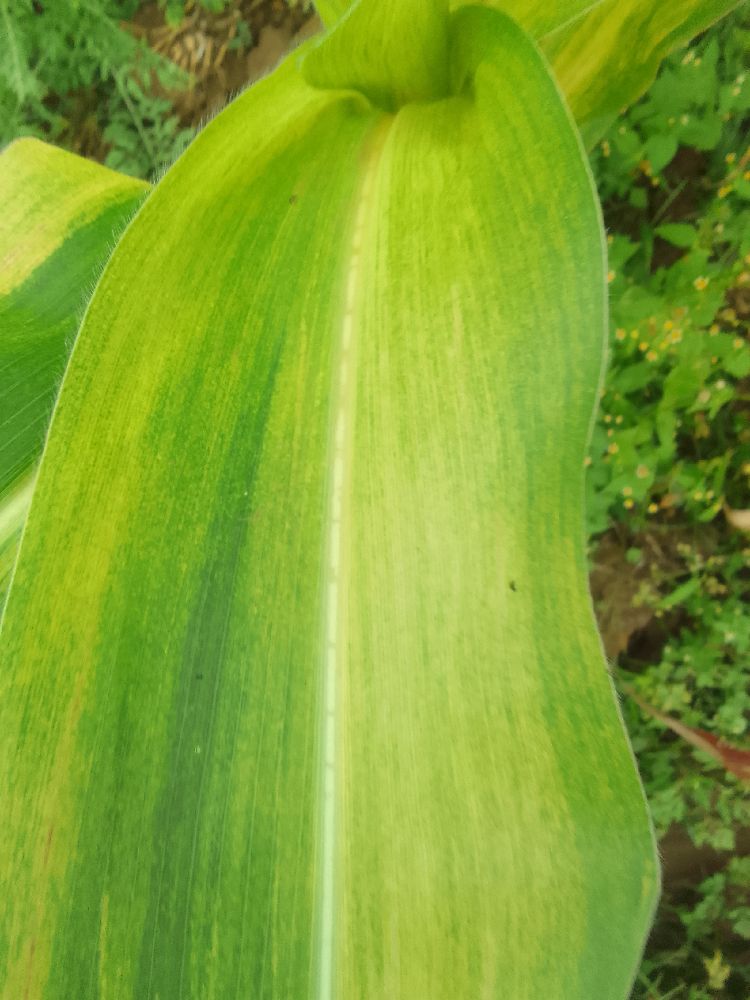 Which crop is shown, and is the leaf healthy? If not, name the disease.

maize, maize lethal necrosis
